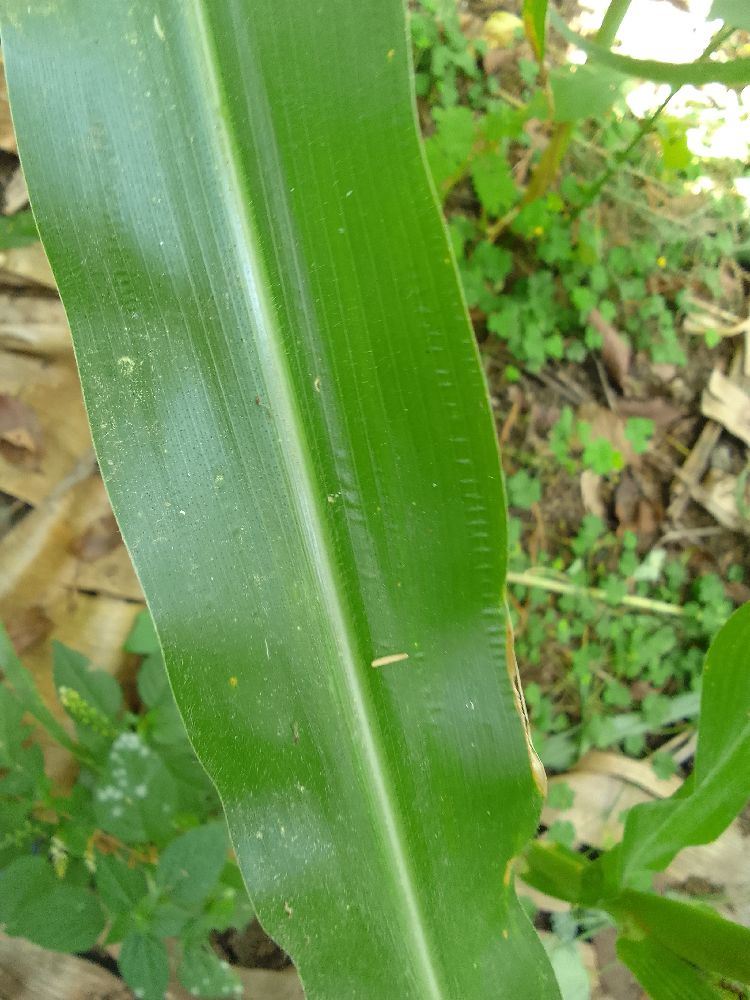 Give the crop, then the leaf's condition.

maize, healthy
